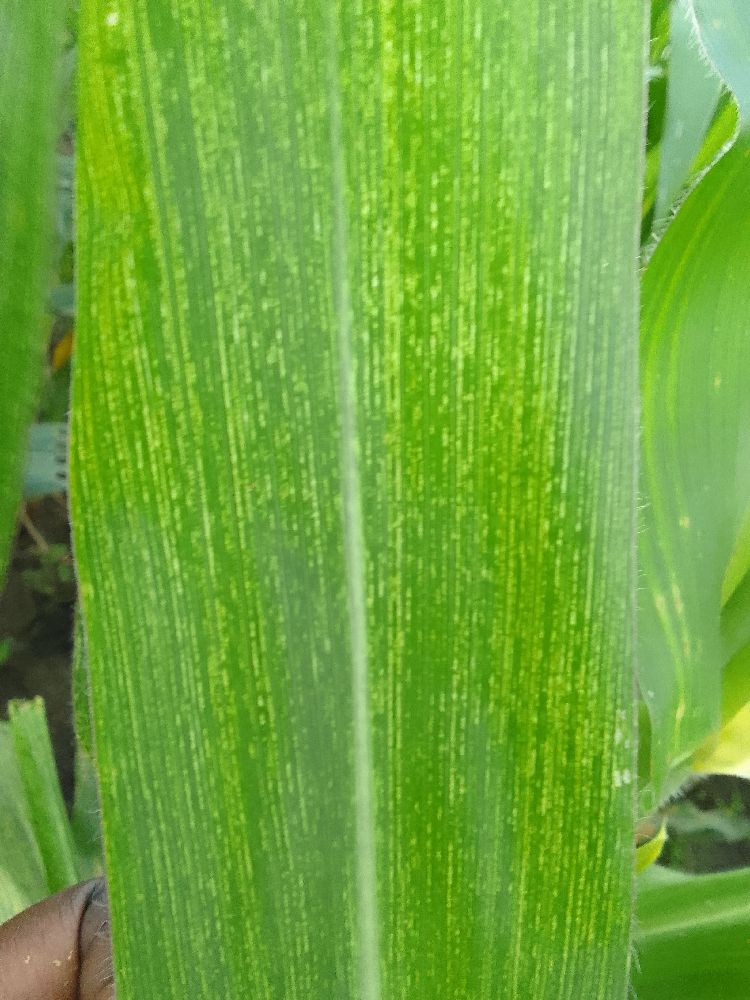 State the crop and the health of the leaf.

maize, maize streak virus
